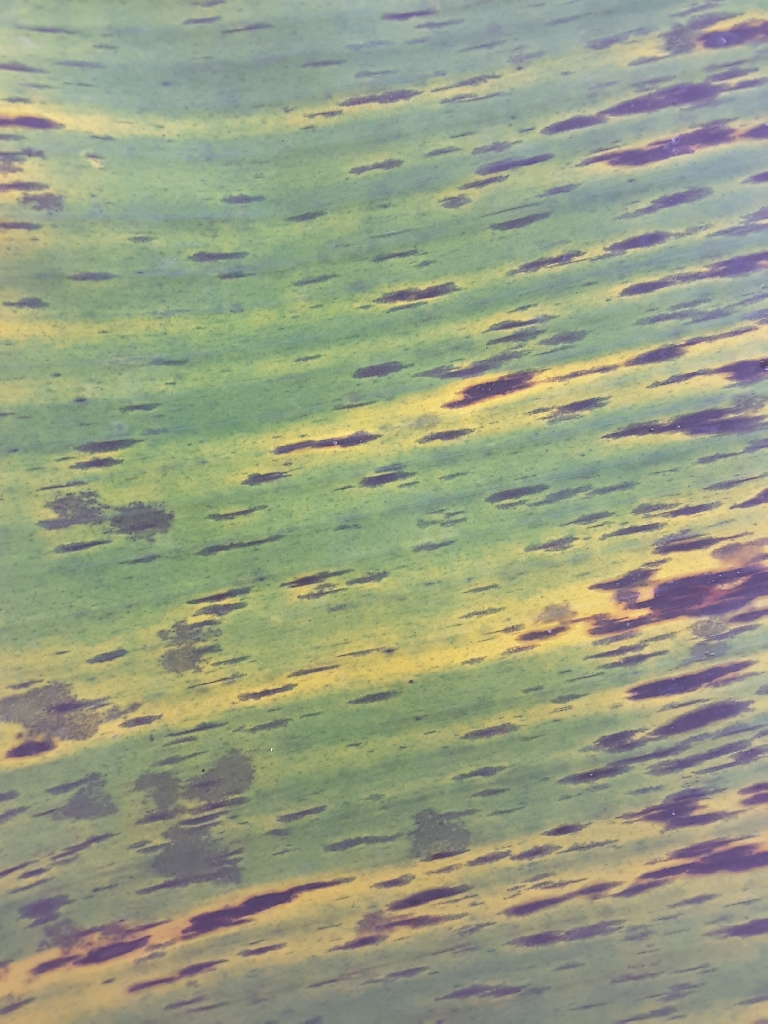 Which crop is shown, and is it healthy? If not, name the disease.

banana, black sigatoka
